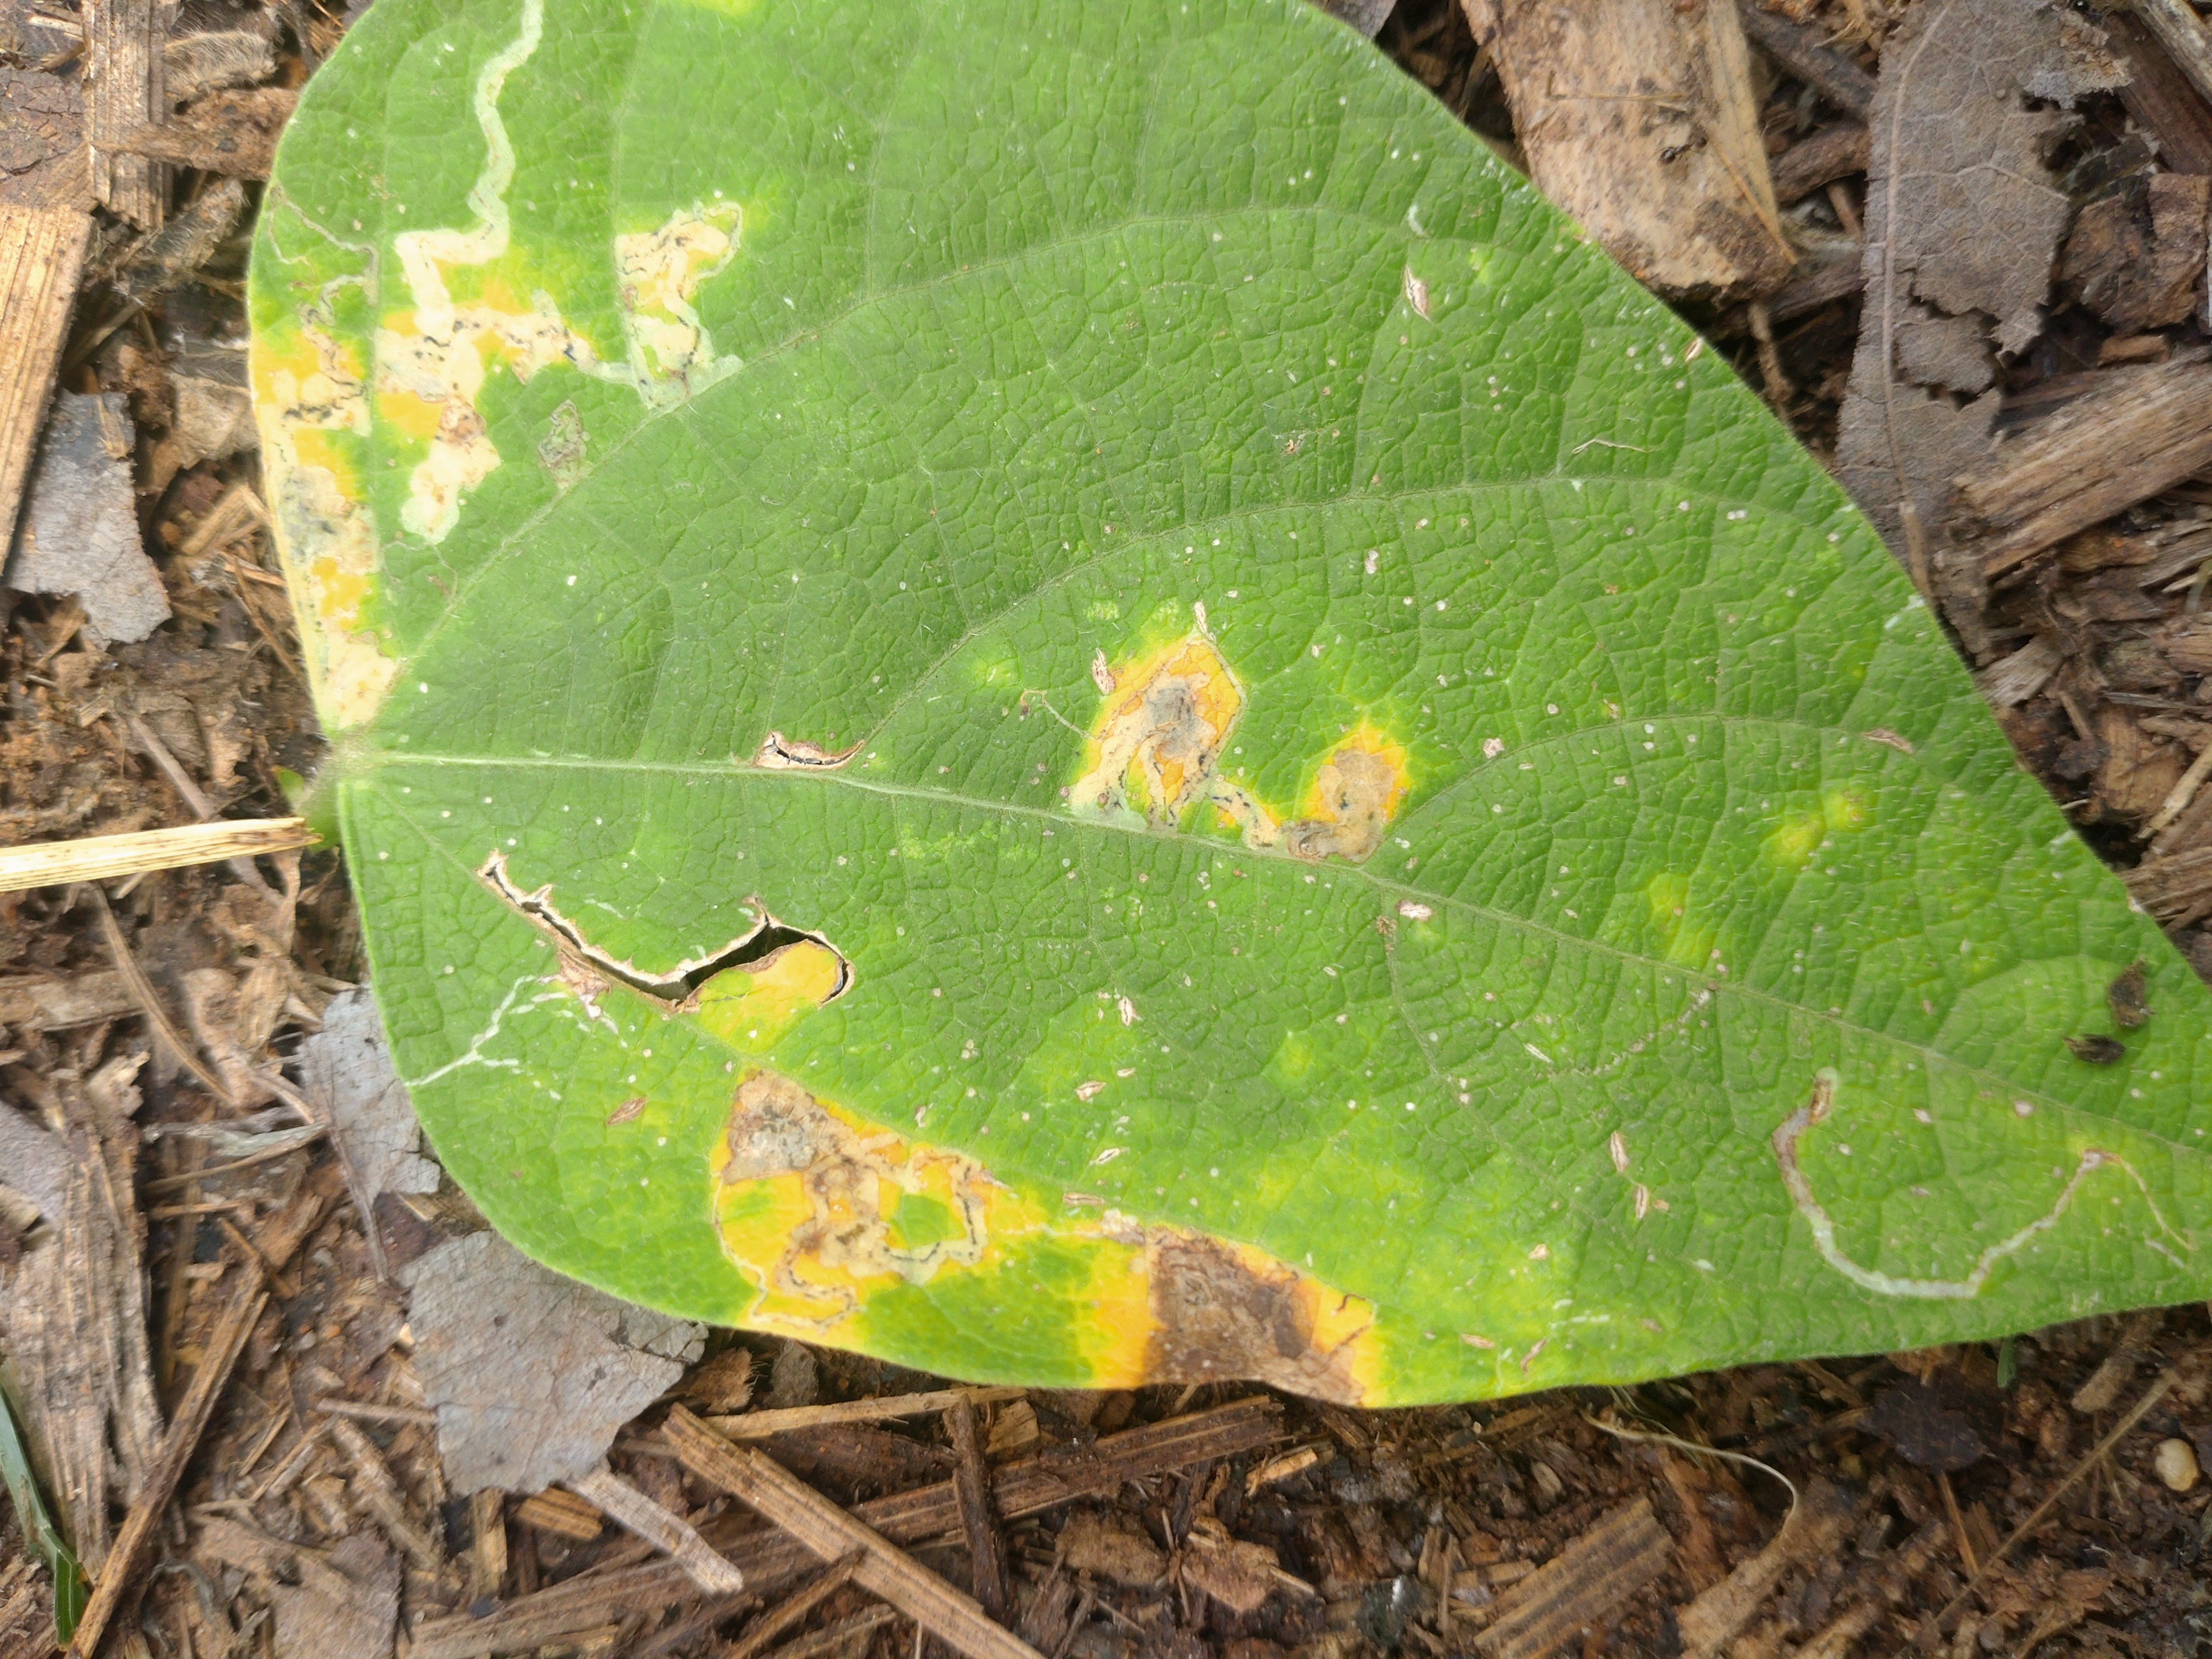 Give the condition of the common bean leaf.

rust
